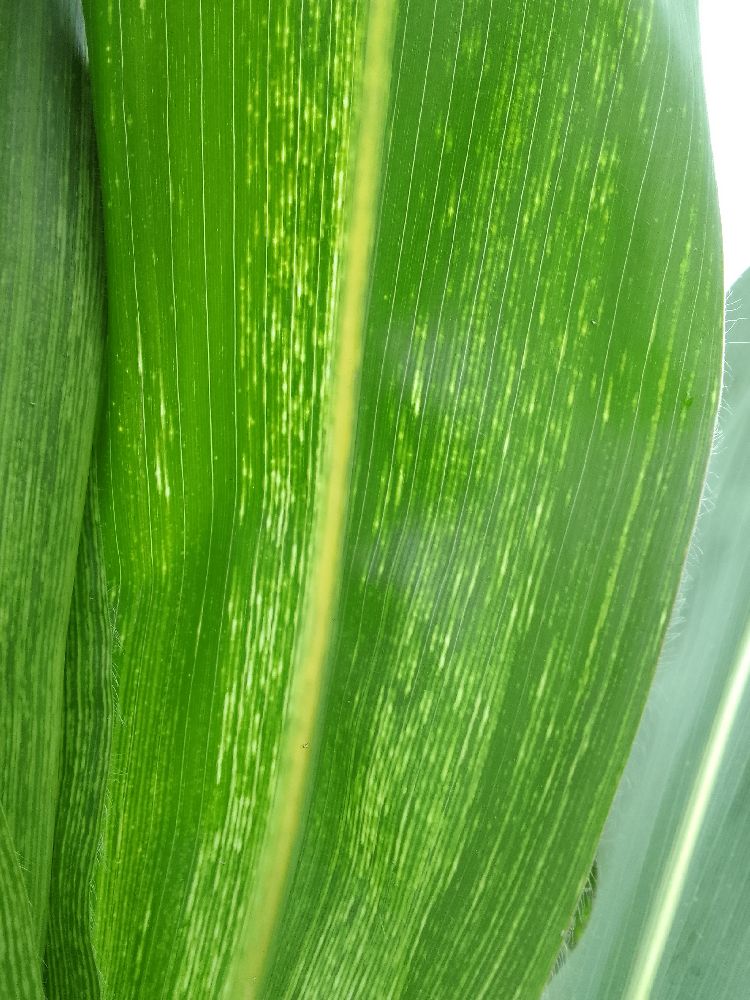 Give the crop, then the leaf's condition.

maize, maize streak virus
